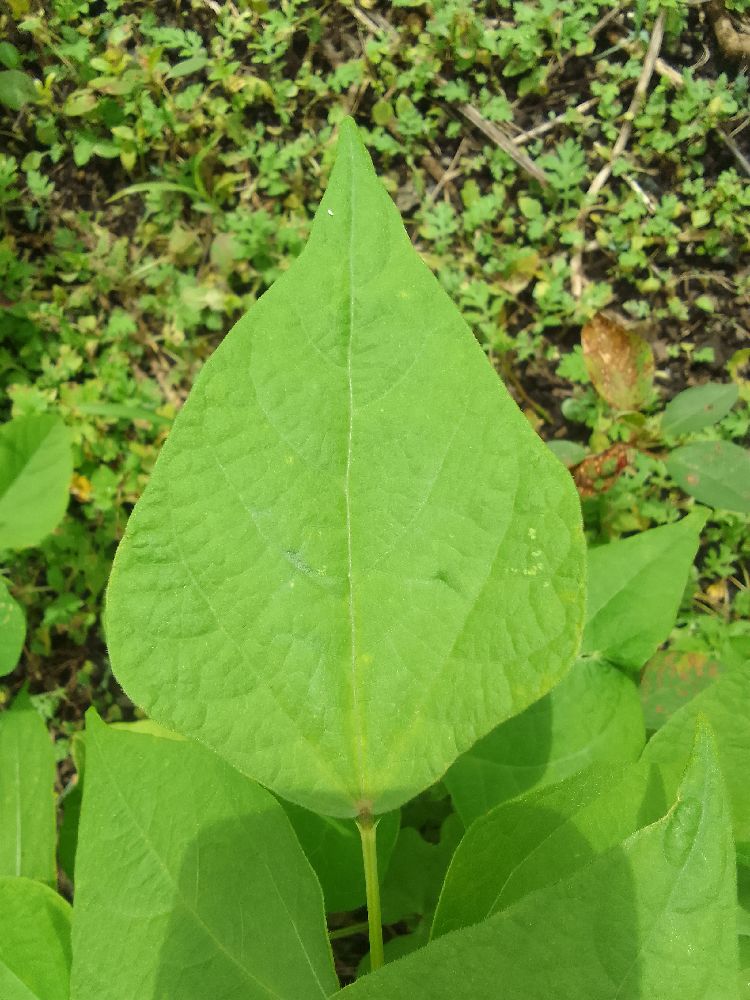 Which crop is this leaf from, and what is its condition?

common bean, healthy
